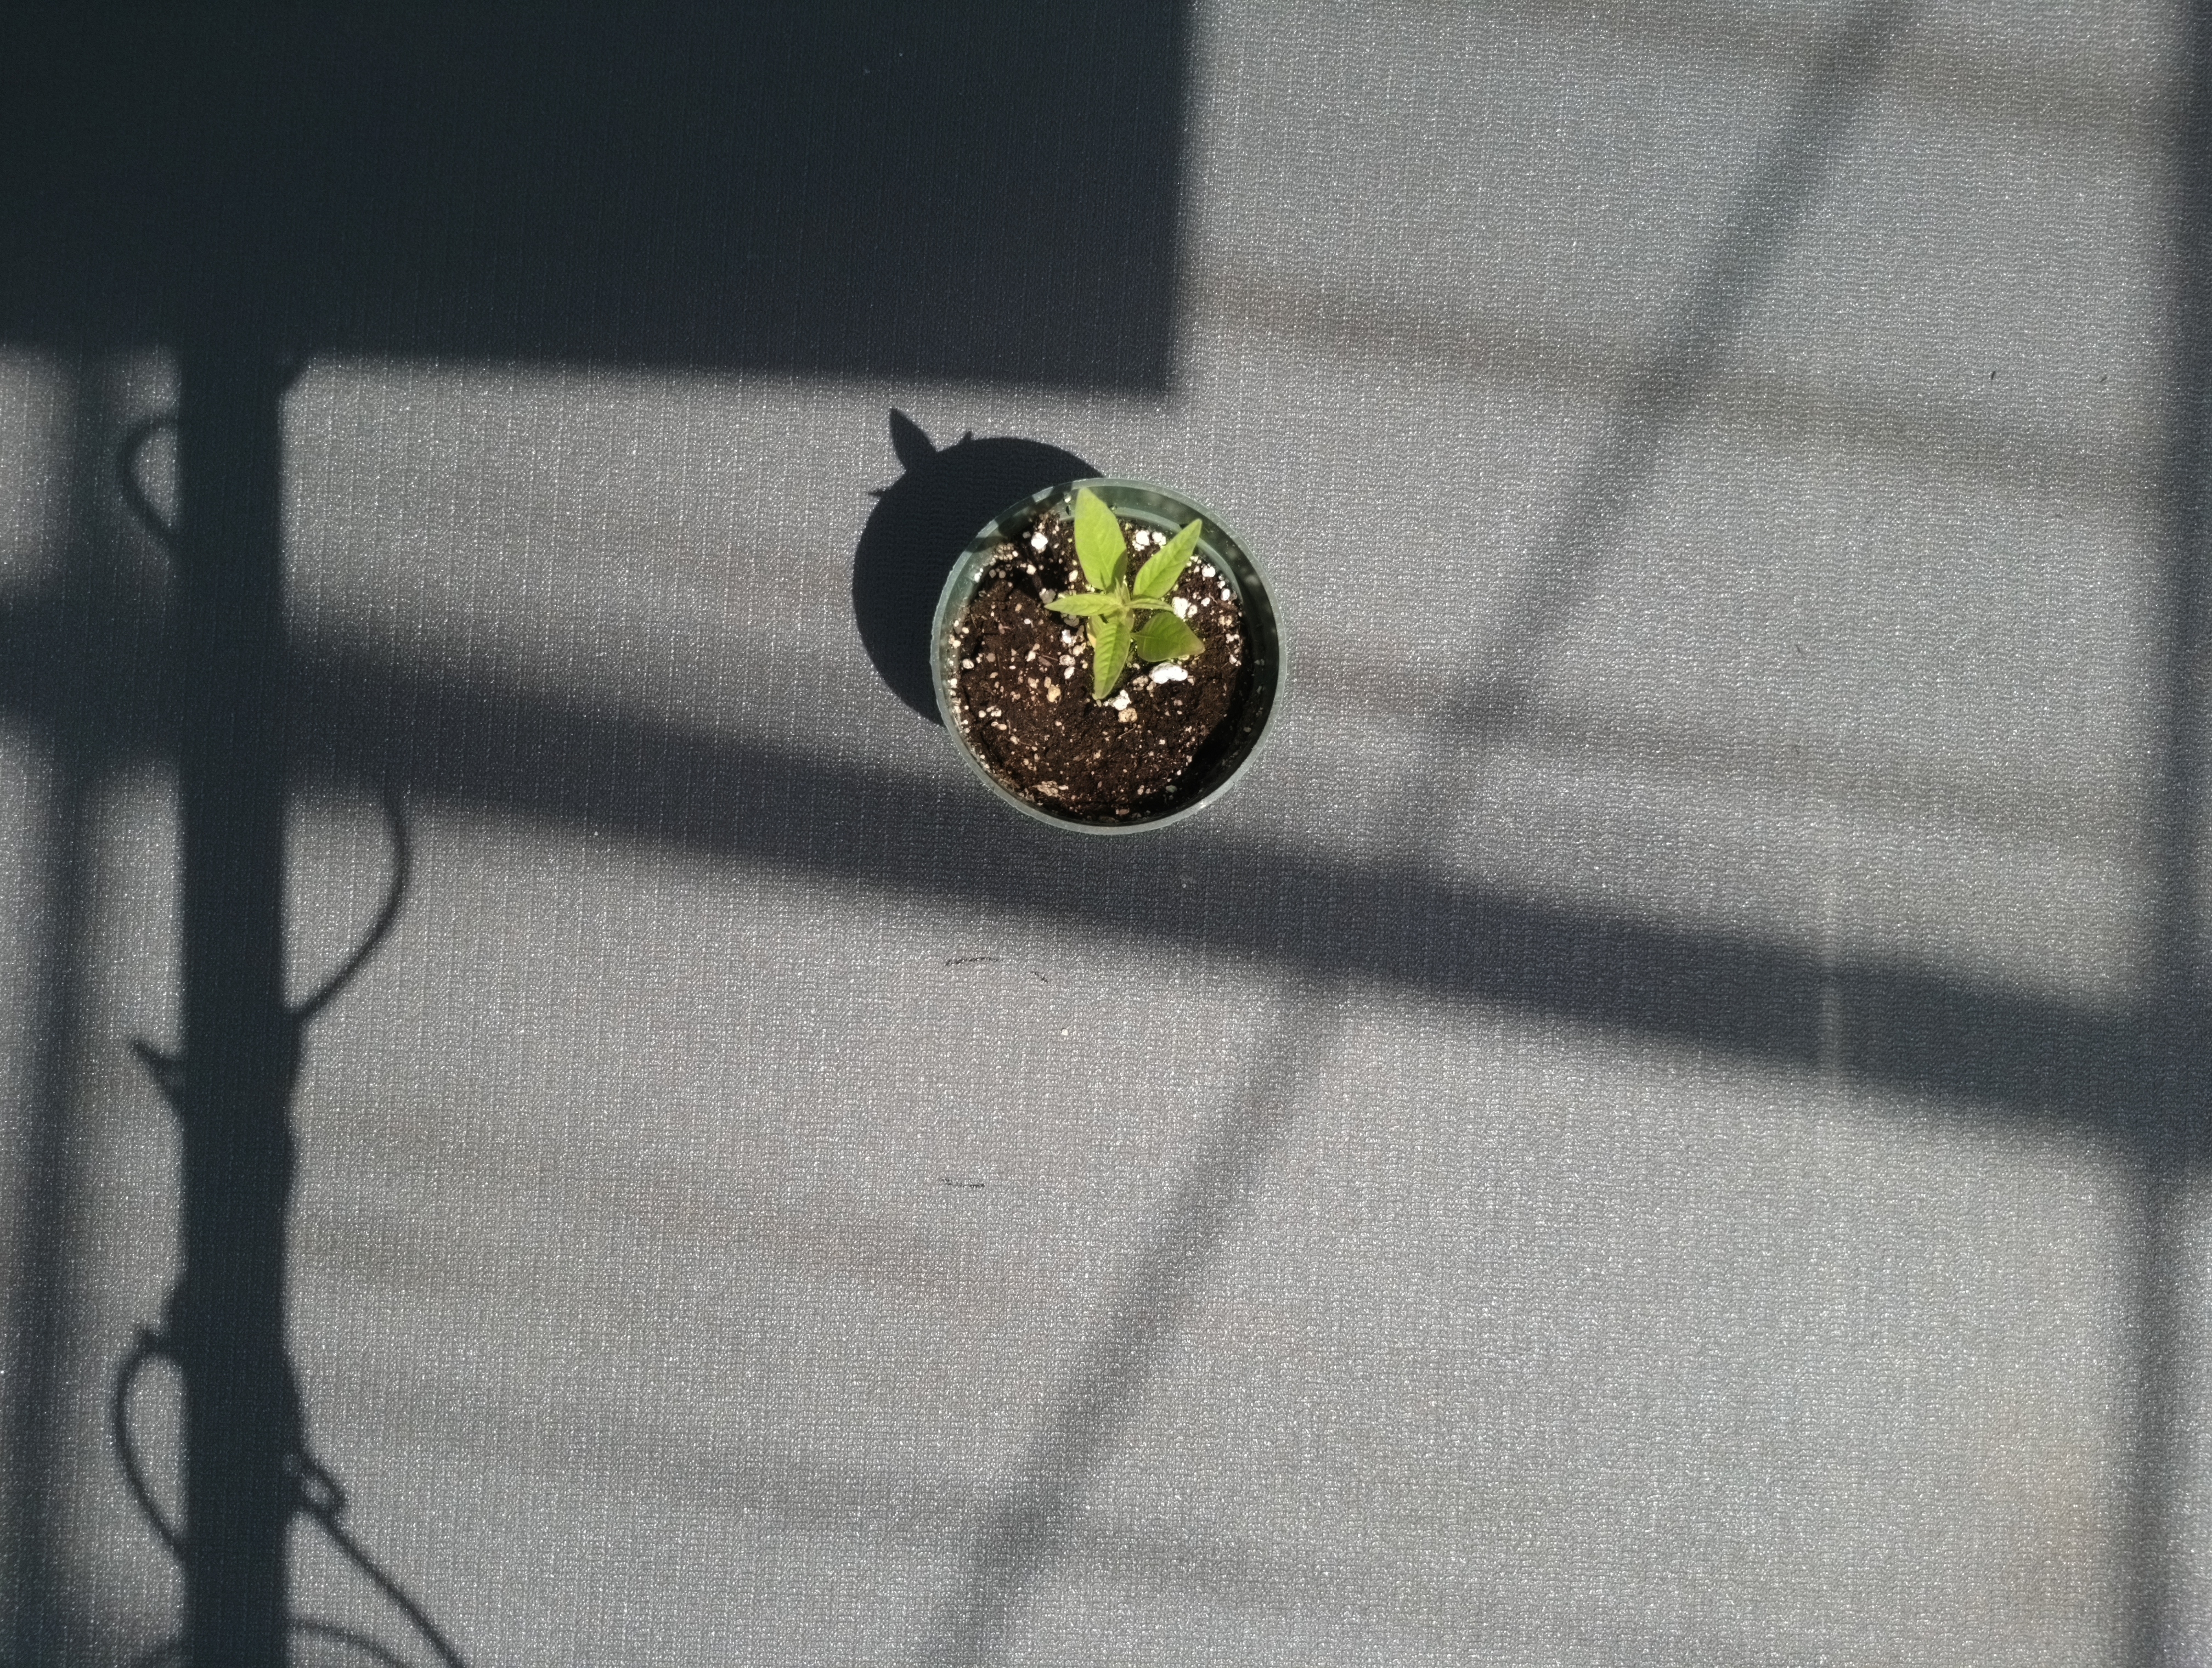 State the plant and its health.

waterhemp, chlorosis only
